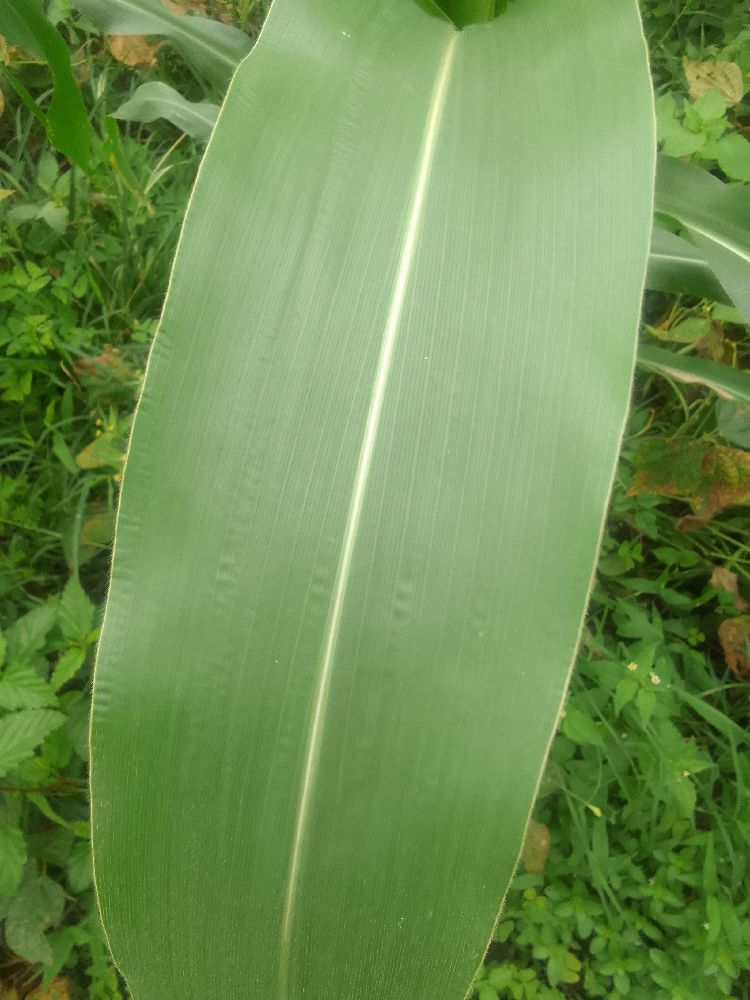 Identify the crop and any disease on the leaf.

maize, healthy
